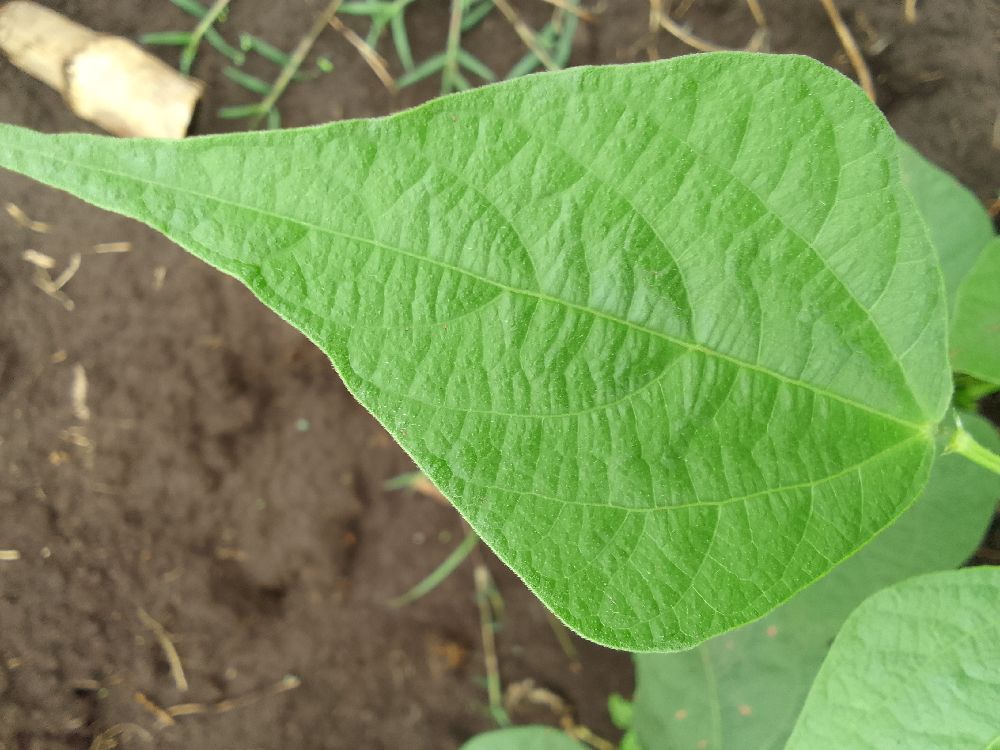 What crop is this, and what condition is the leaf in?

common bean, healthy
